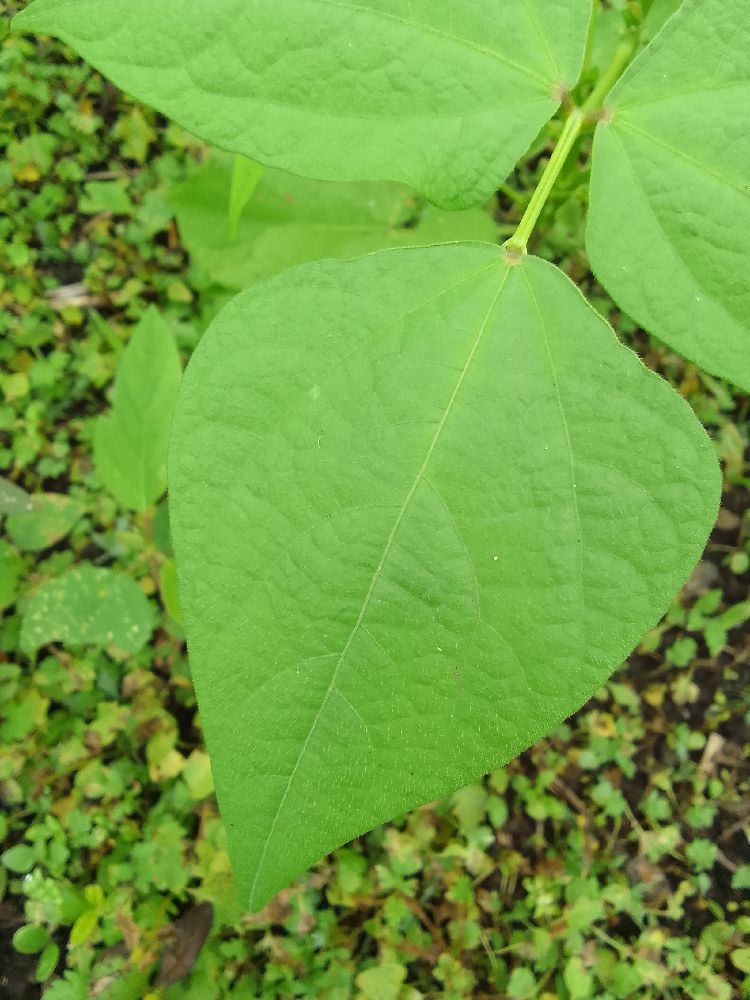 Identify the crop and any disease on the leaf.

common bean, healthy
